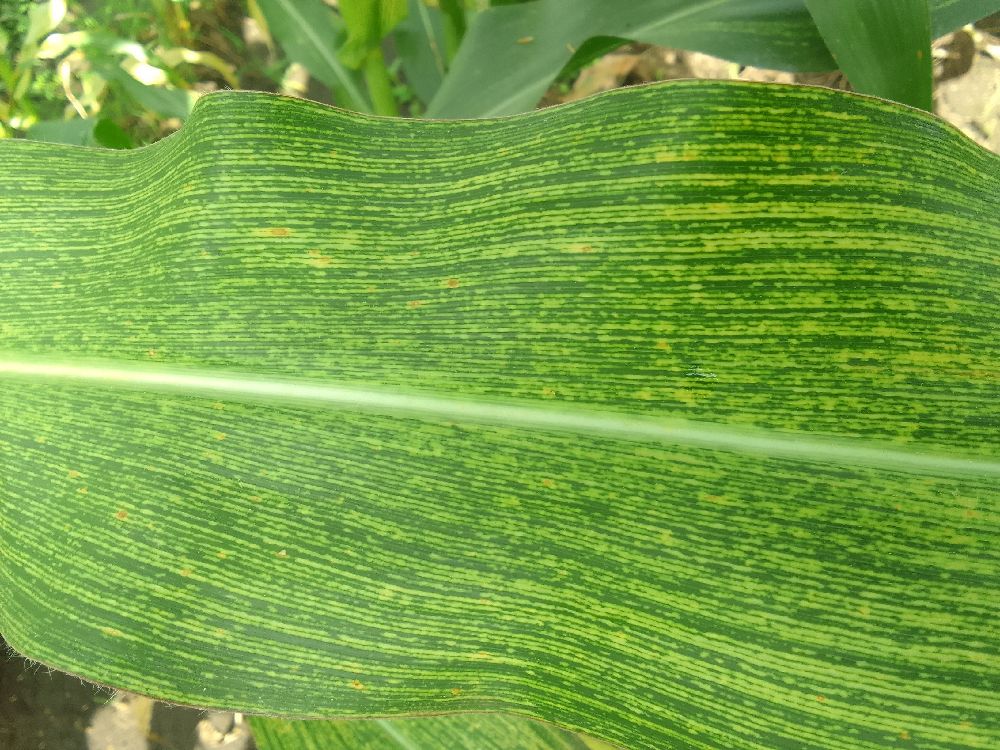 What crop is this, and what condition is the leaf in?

maize, maize streak virus
